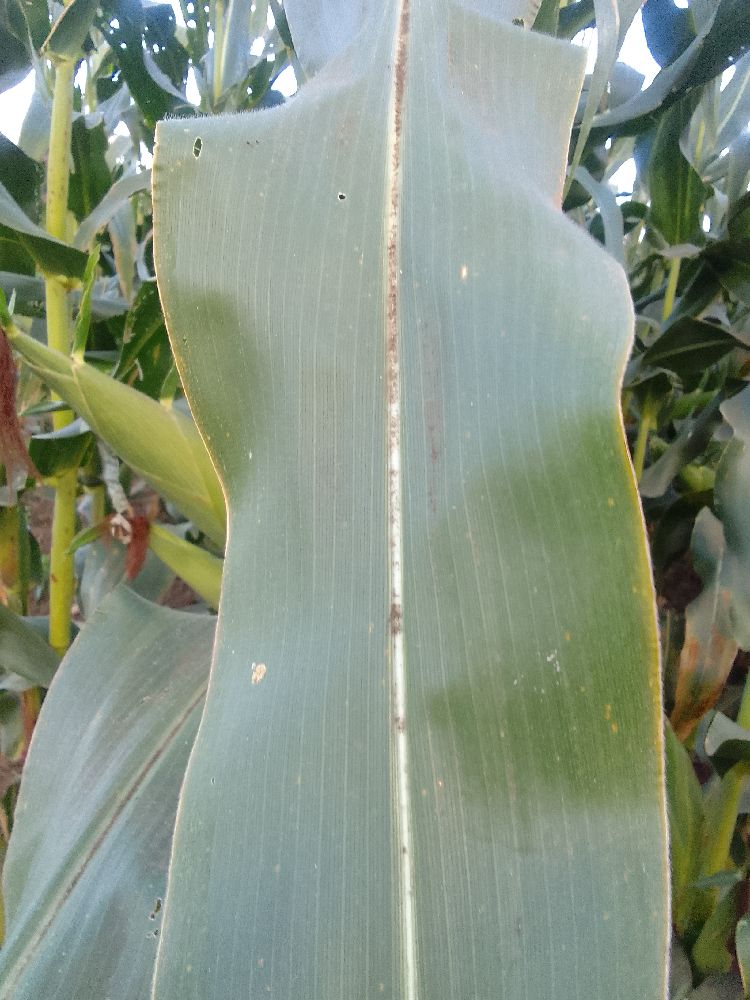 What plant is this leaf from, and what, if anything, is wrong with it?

maize, healthy
